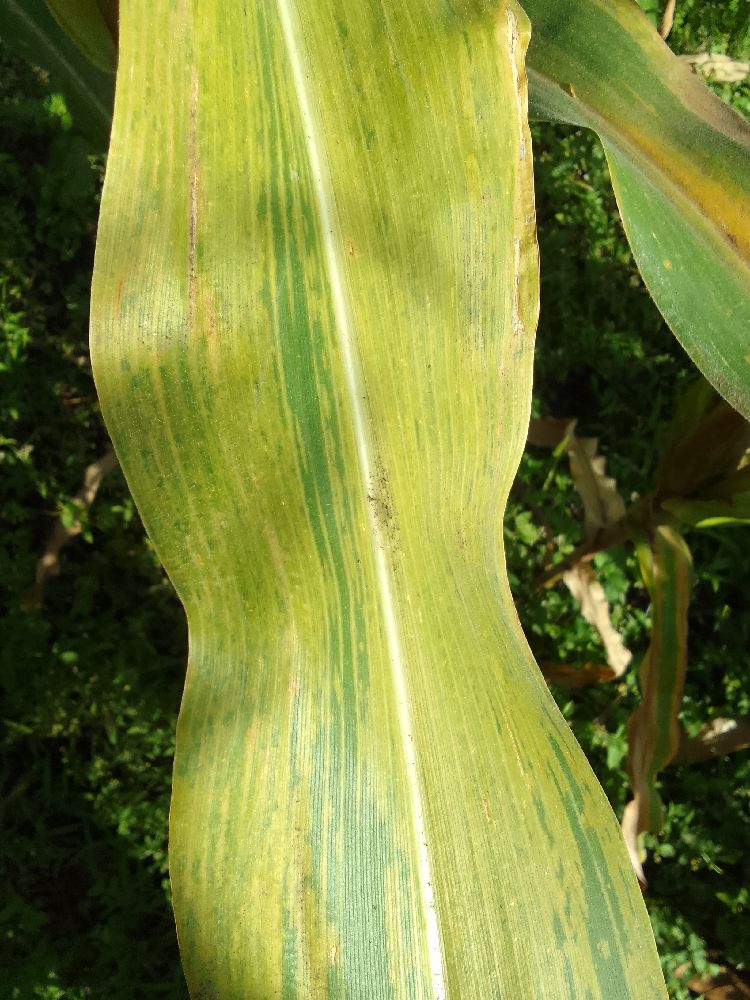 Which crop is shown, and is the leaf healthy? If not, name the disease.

maize, maize lethal necrosis
